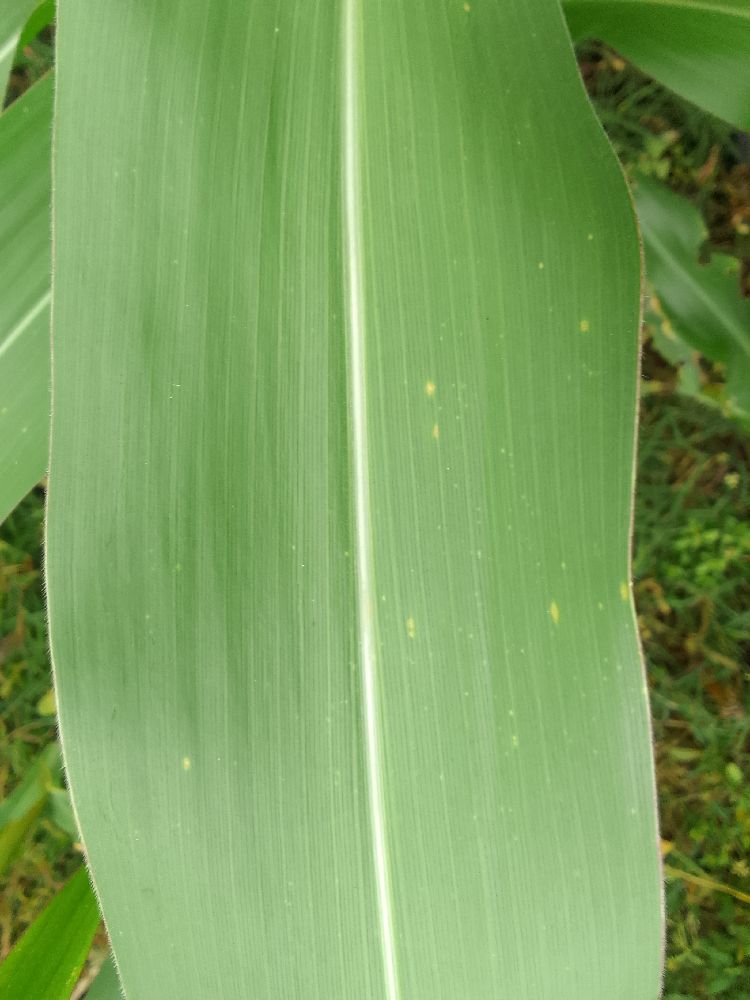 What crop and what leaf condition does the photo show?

maize, healthy
